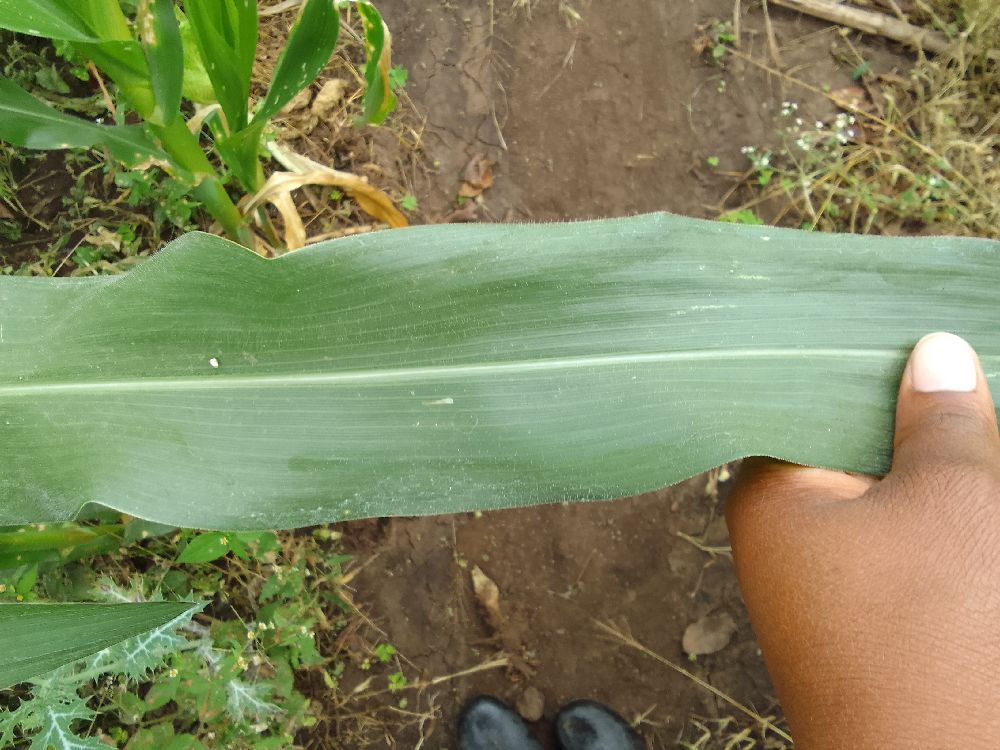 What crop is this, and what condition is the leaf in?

maize, healthy
